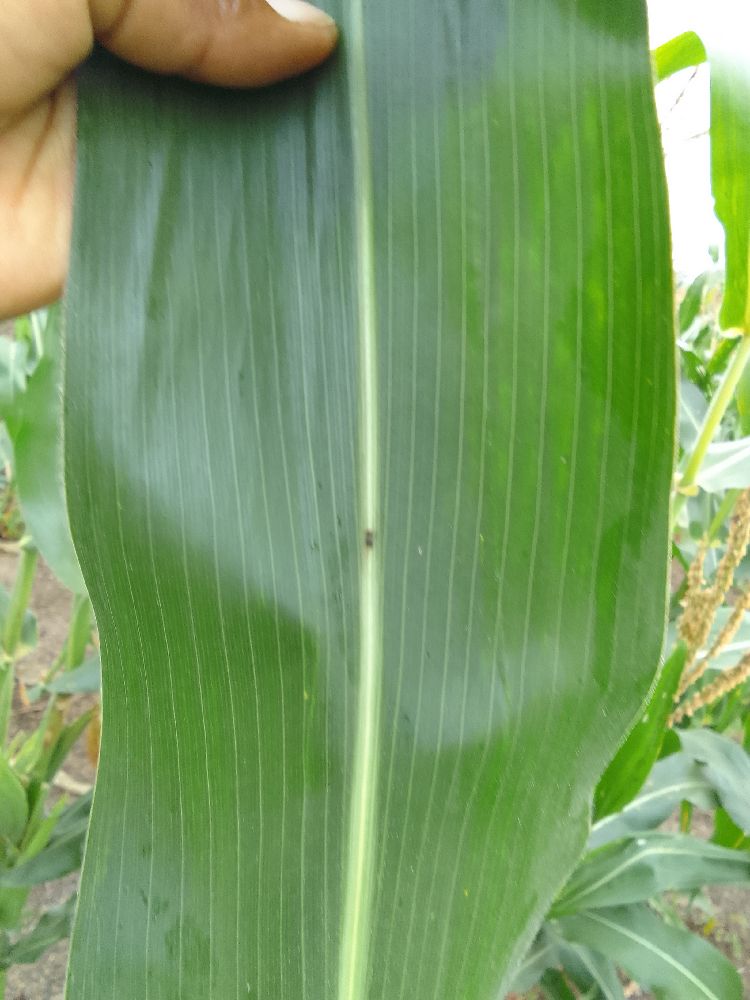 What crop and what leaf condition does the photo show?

maize, healthy
